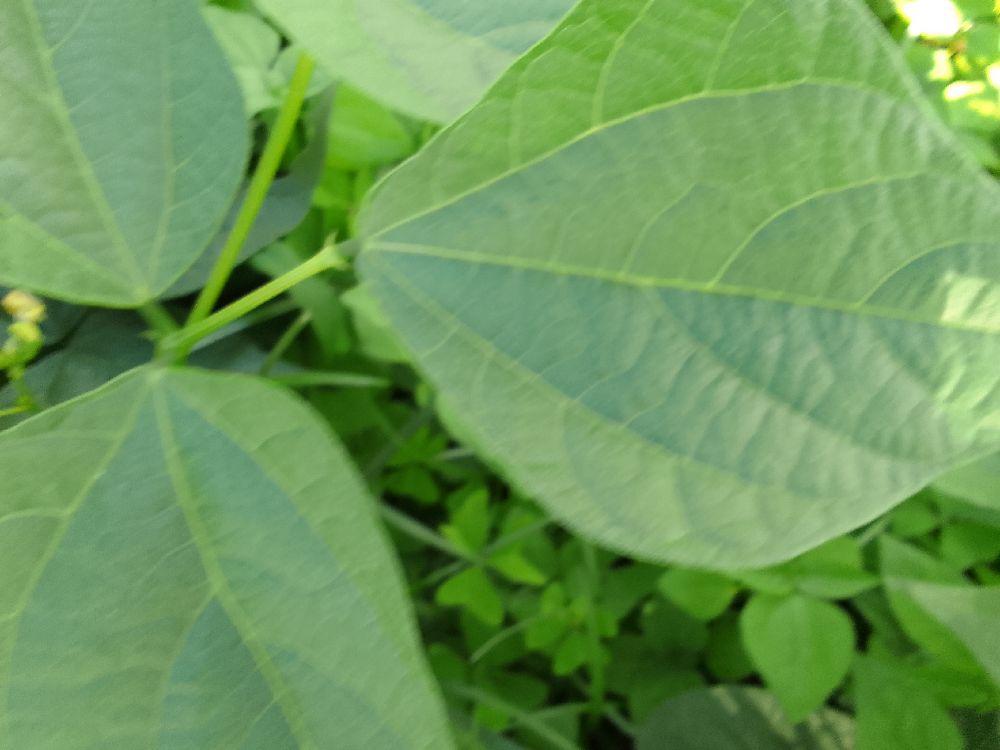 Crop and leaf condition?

common bean, healthy
